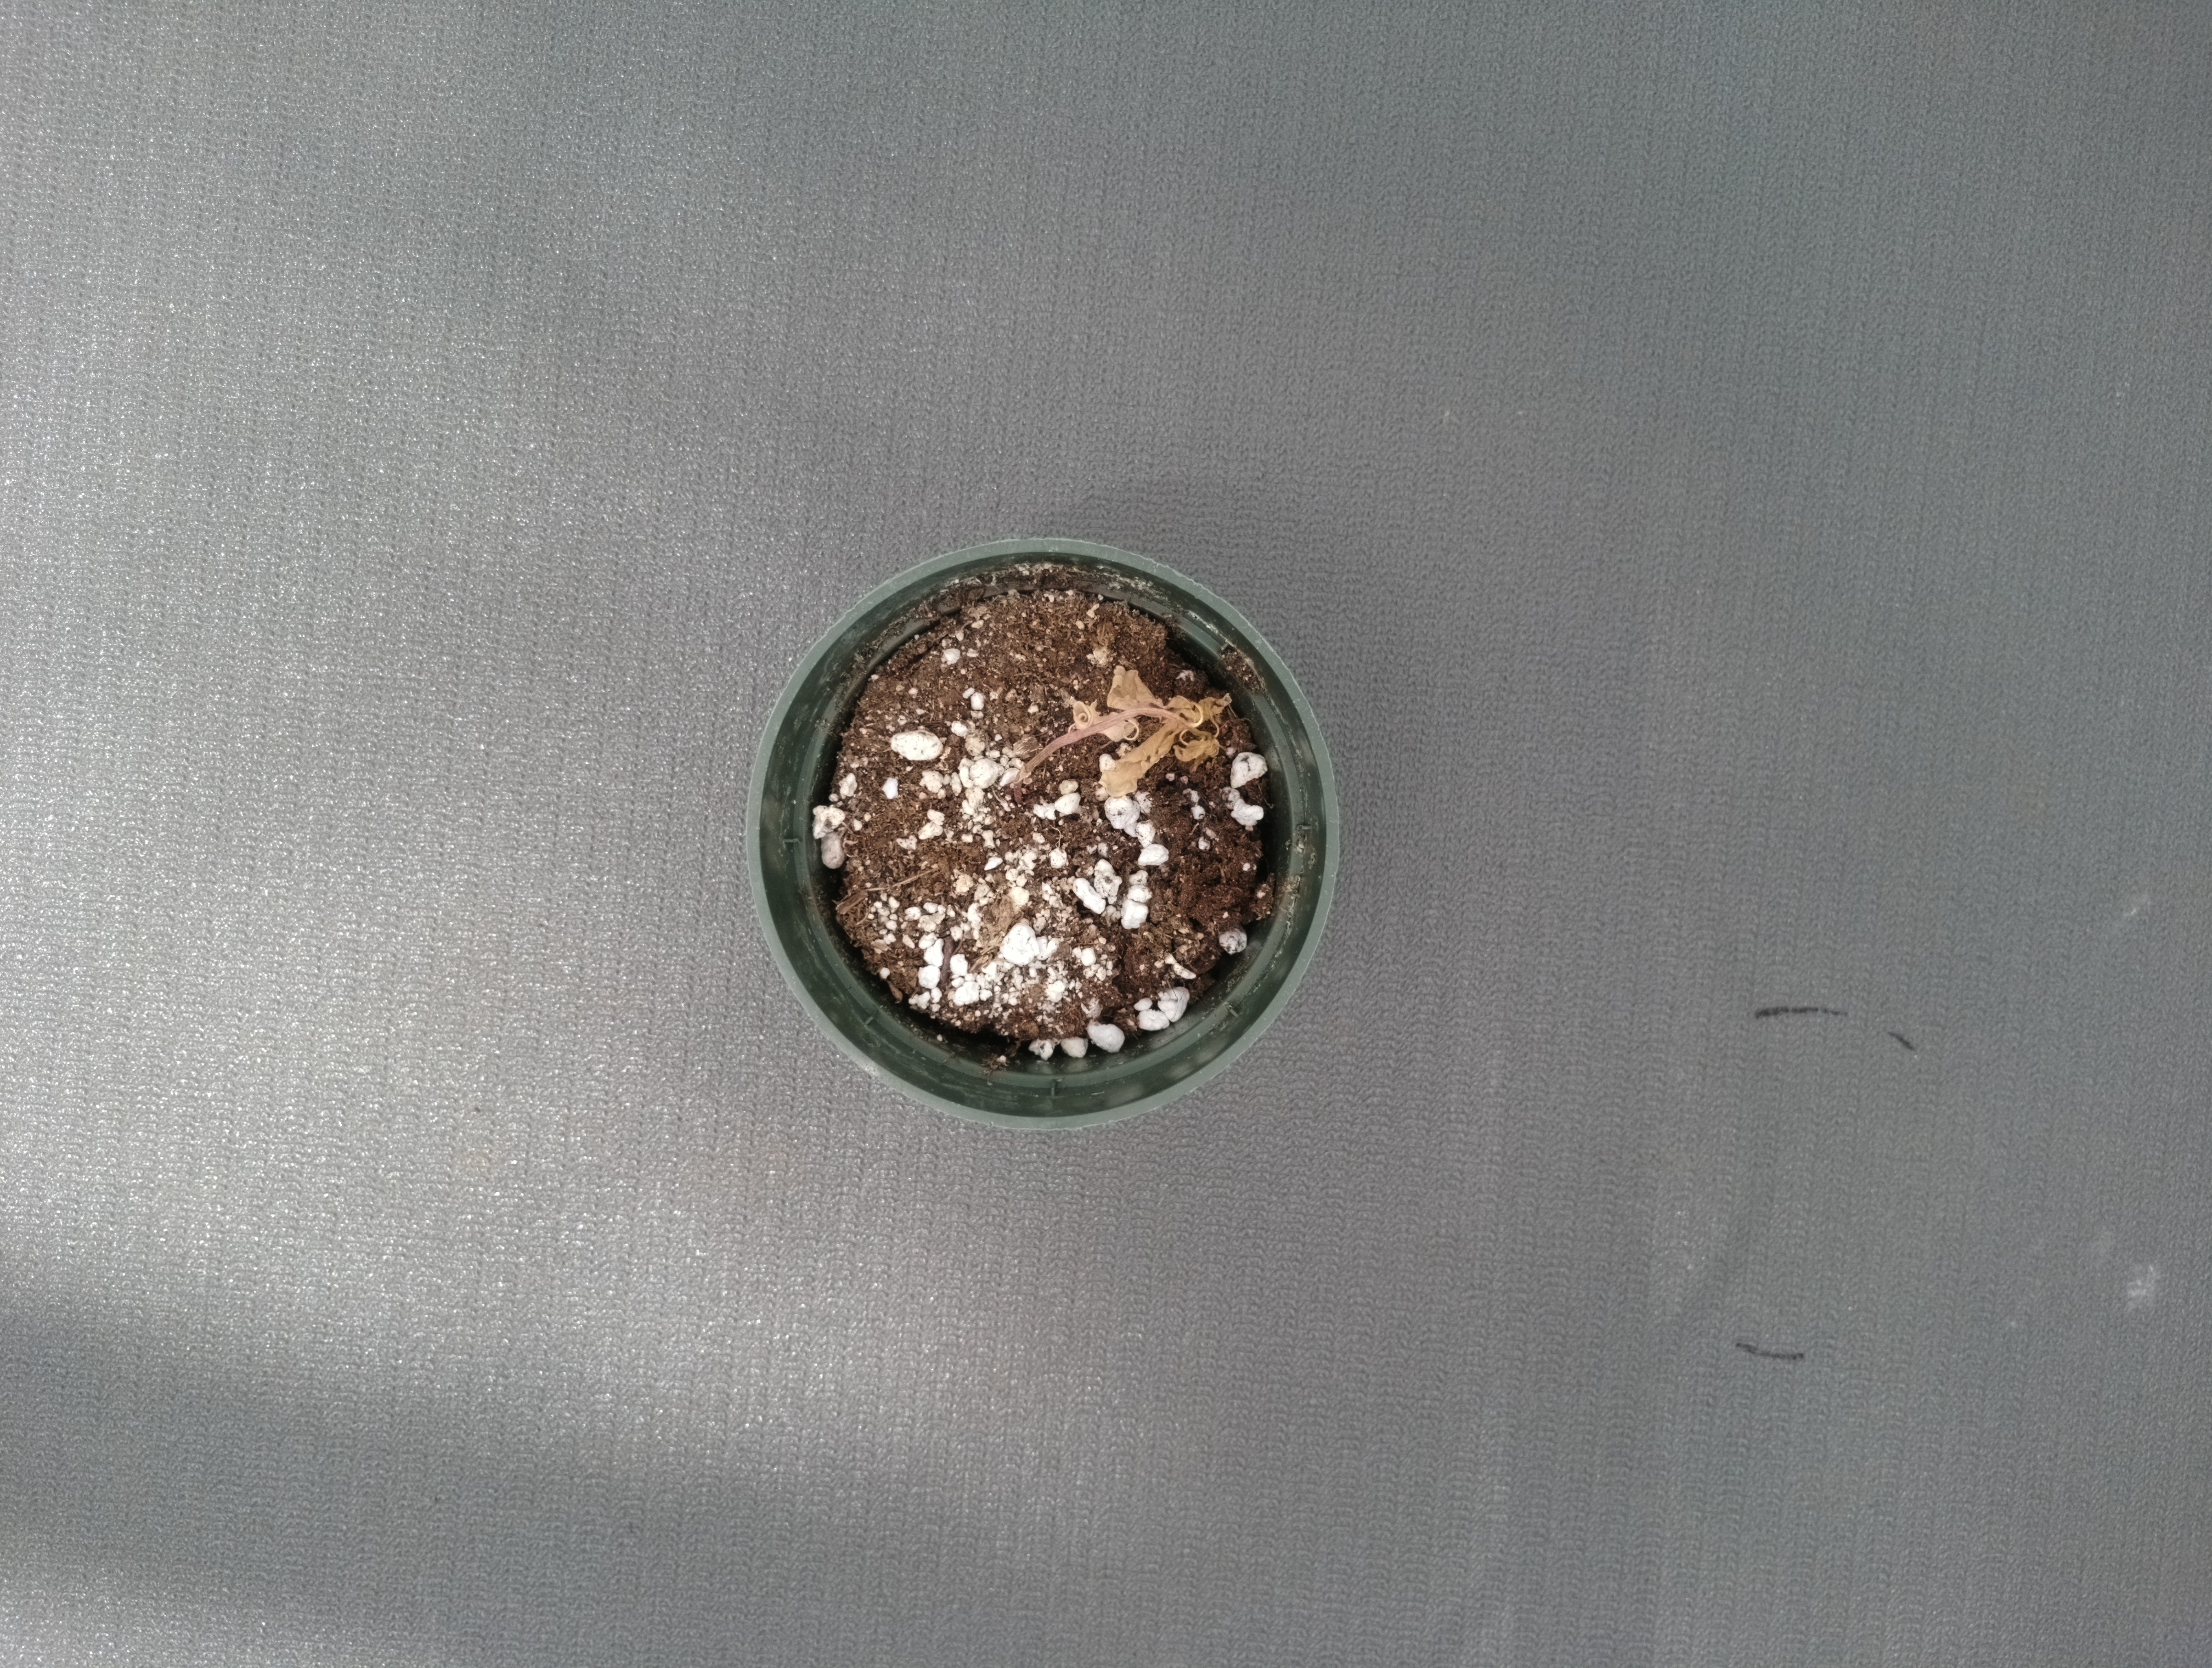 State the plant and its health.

waterhemp, necrosis only
